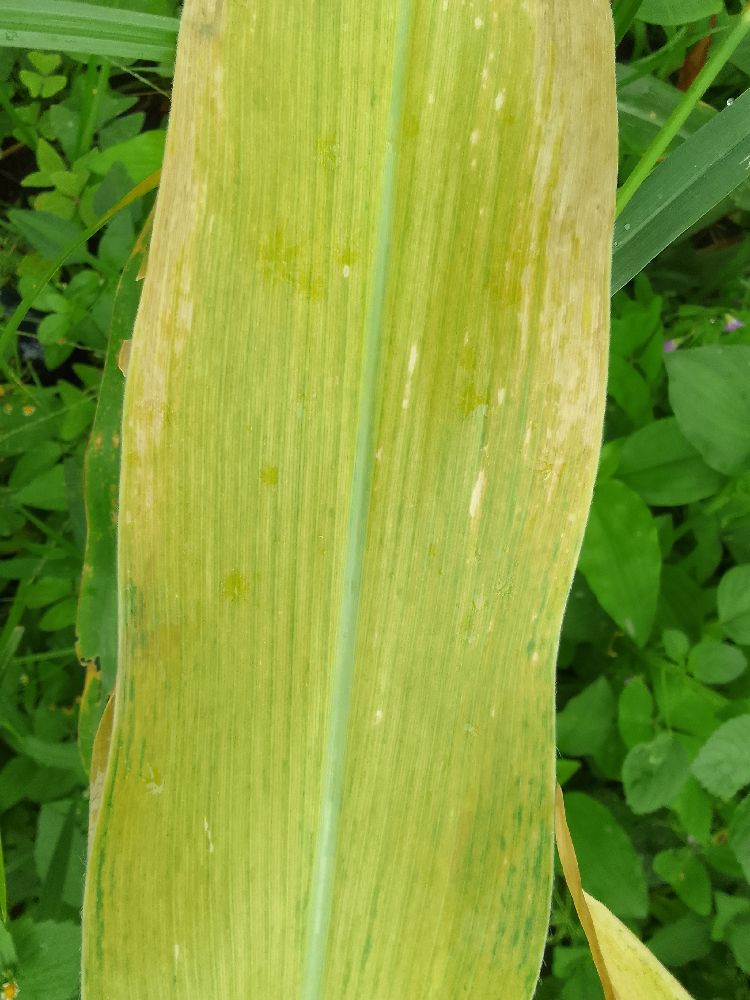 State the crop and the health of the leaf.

maize, maize lethal necrosis
